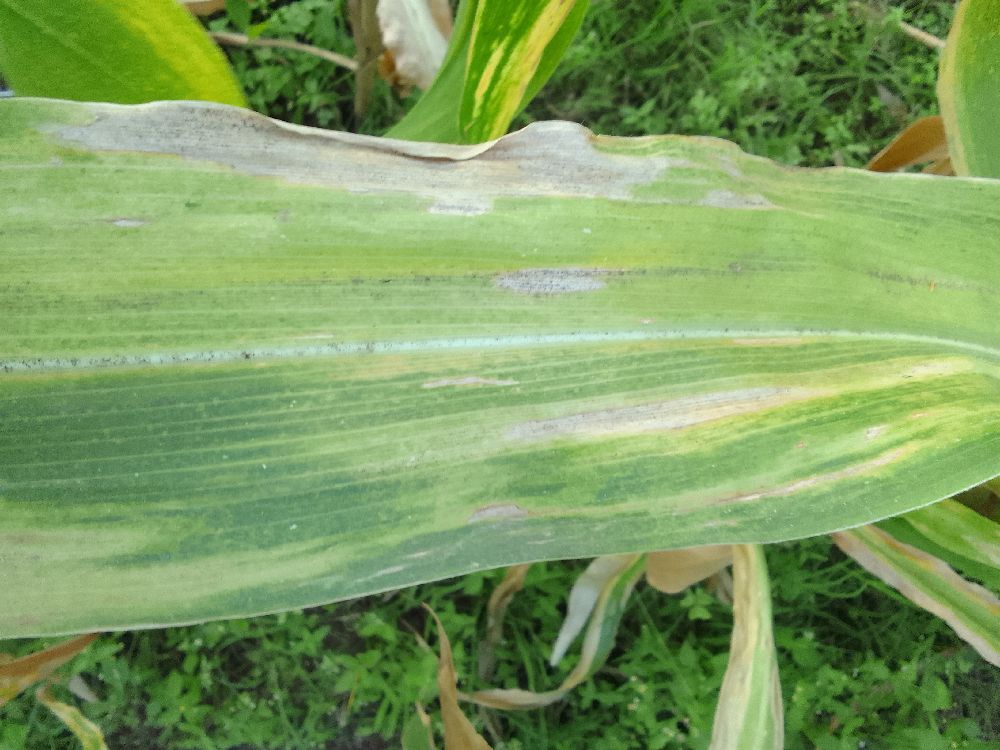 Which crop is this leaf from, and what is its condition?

maize, maize lethal necrosis
